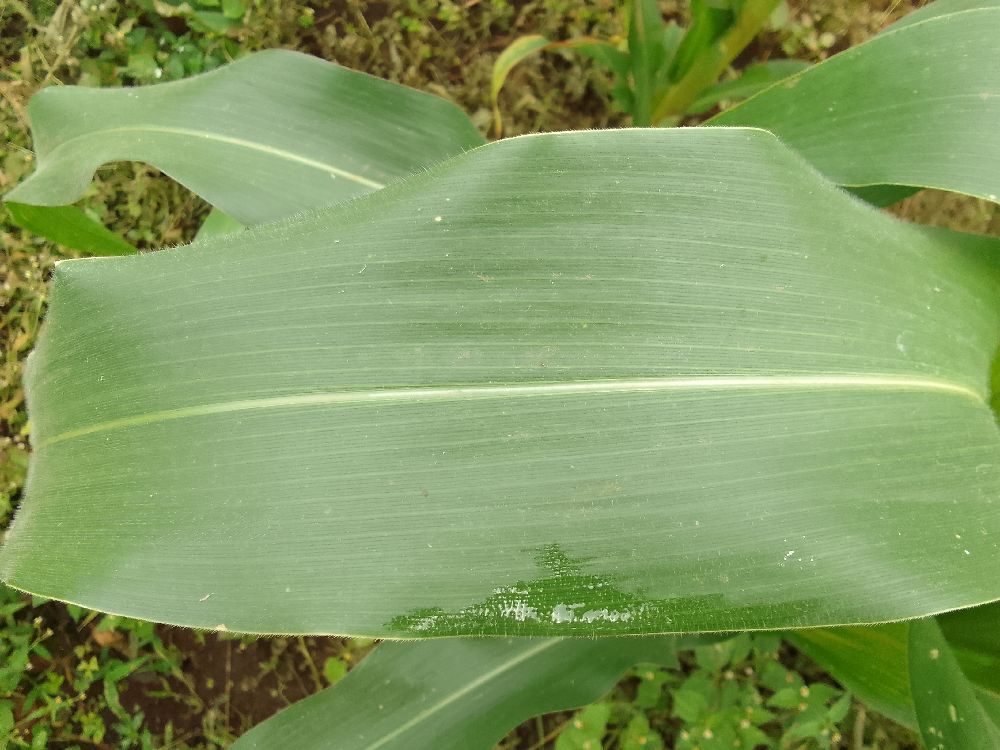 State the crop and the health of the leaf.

maize, healthy
